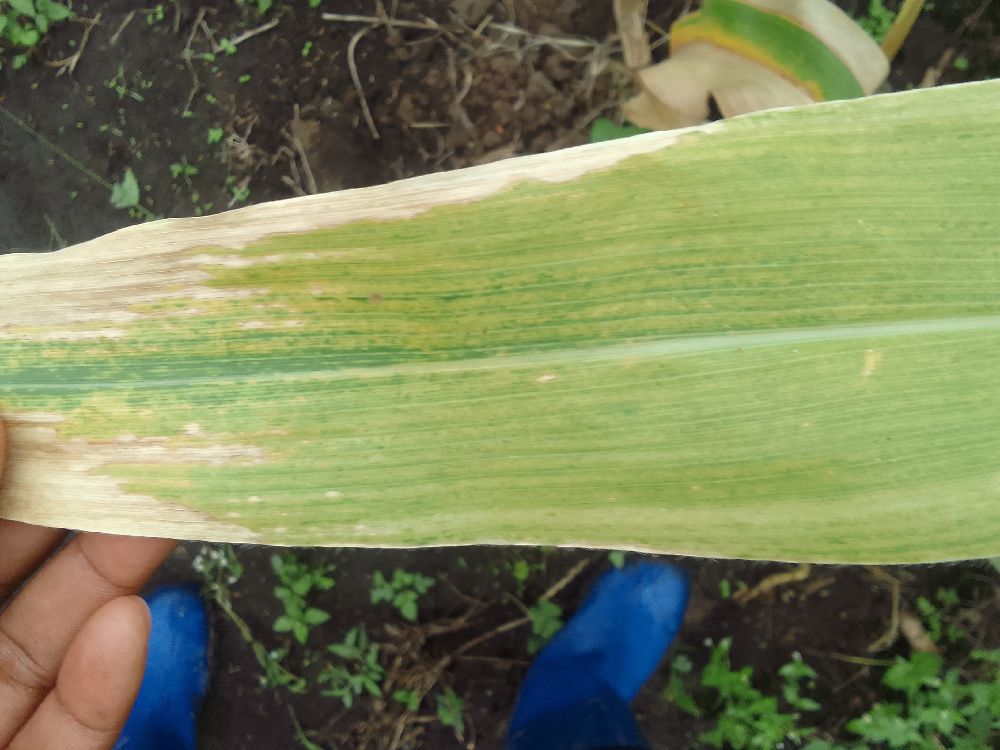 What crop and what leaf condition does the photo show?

maize, maize lethal necrosis
